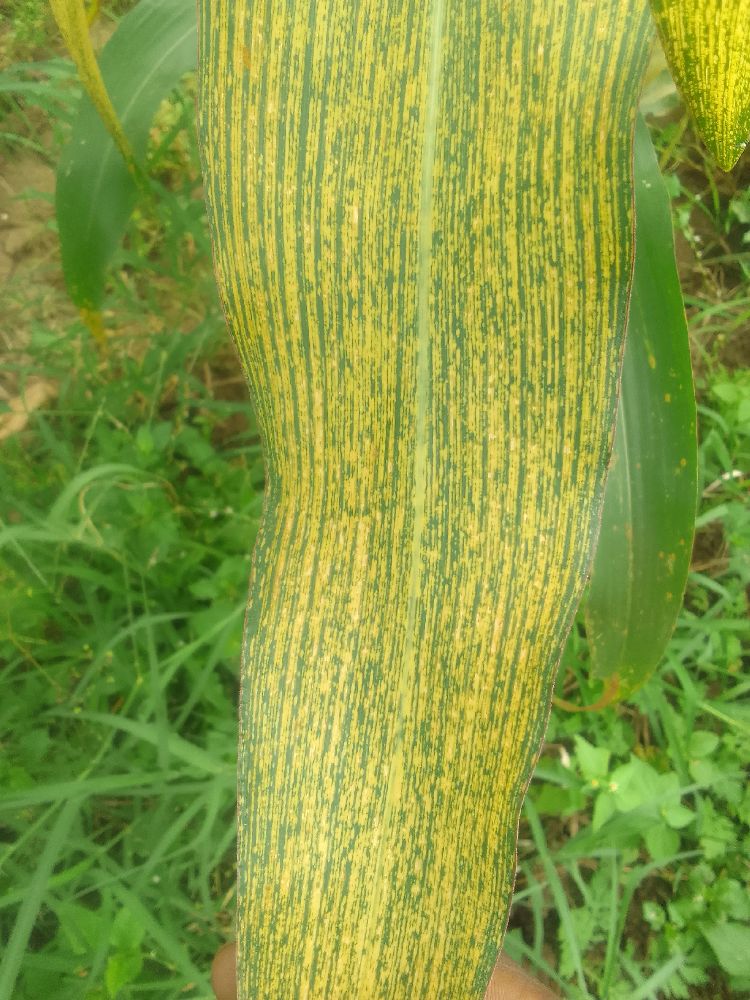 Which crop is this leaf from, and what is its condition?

maize, maize streak virus
